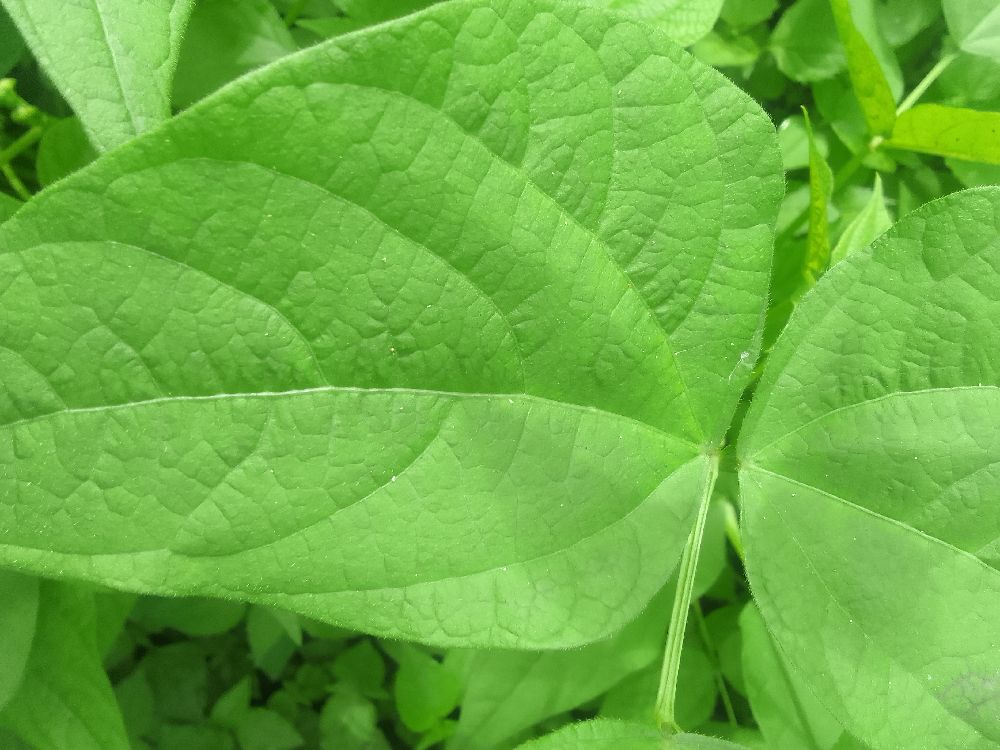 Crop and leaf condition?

common bean, healthy
